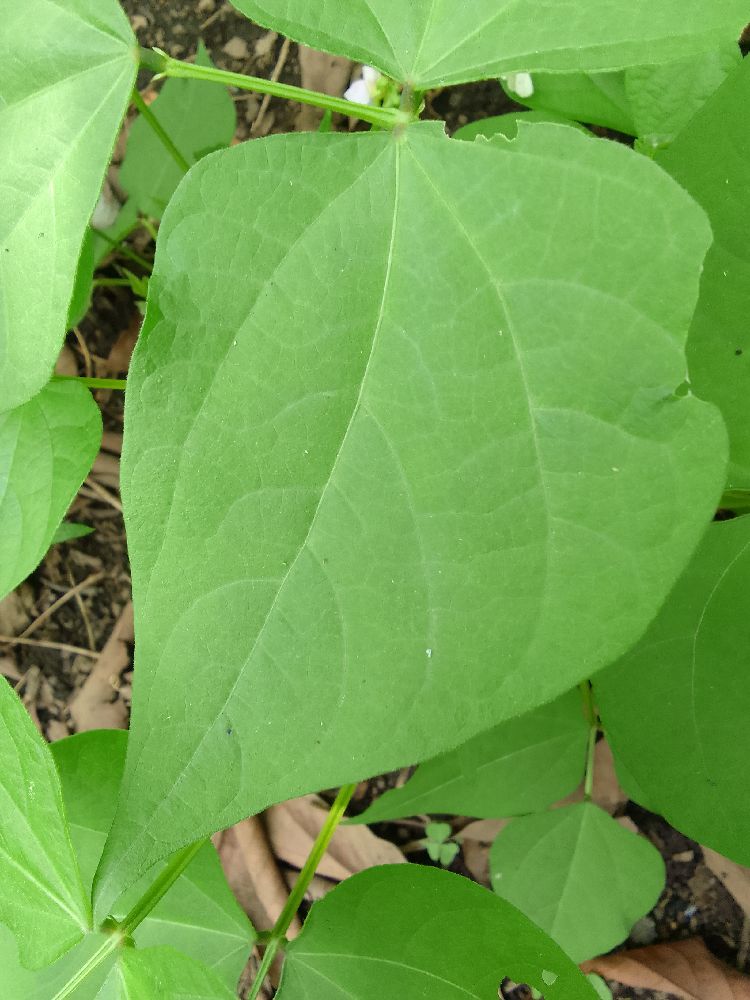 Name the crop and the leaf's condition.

common bean, healthy
